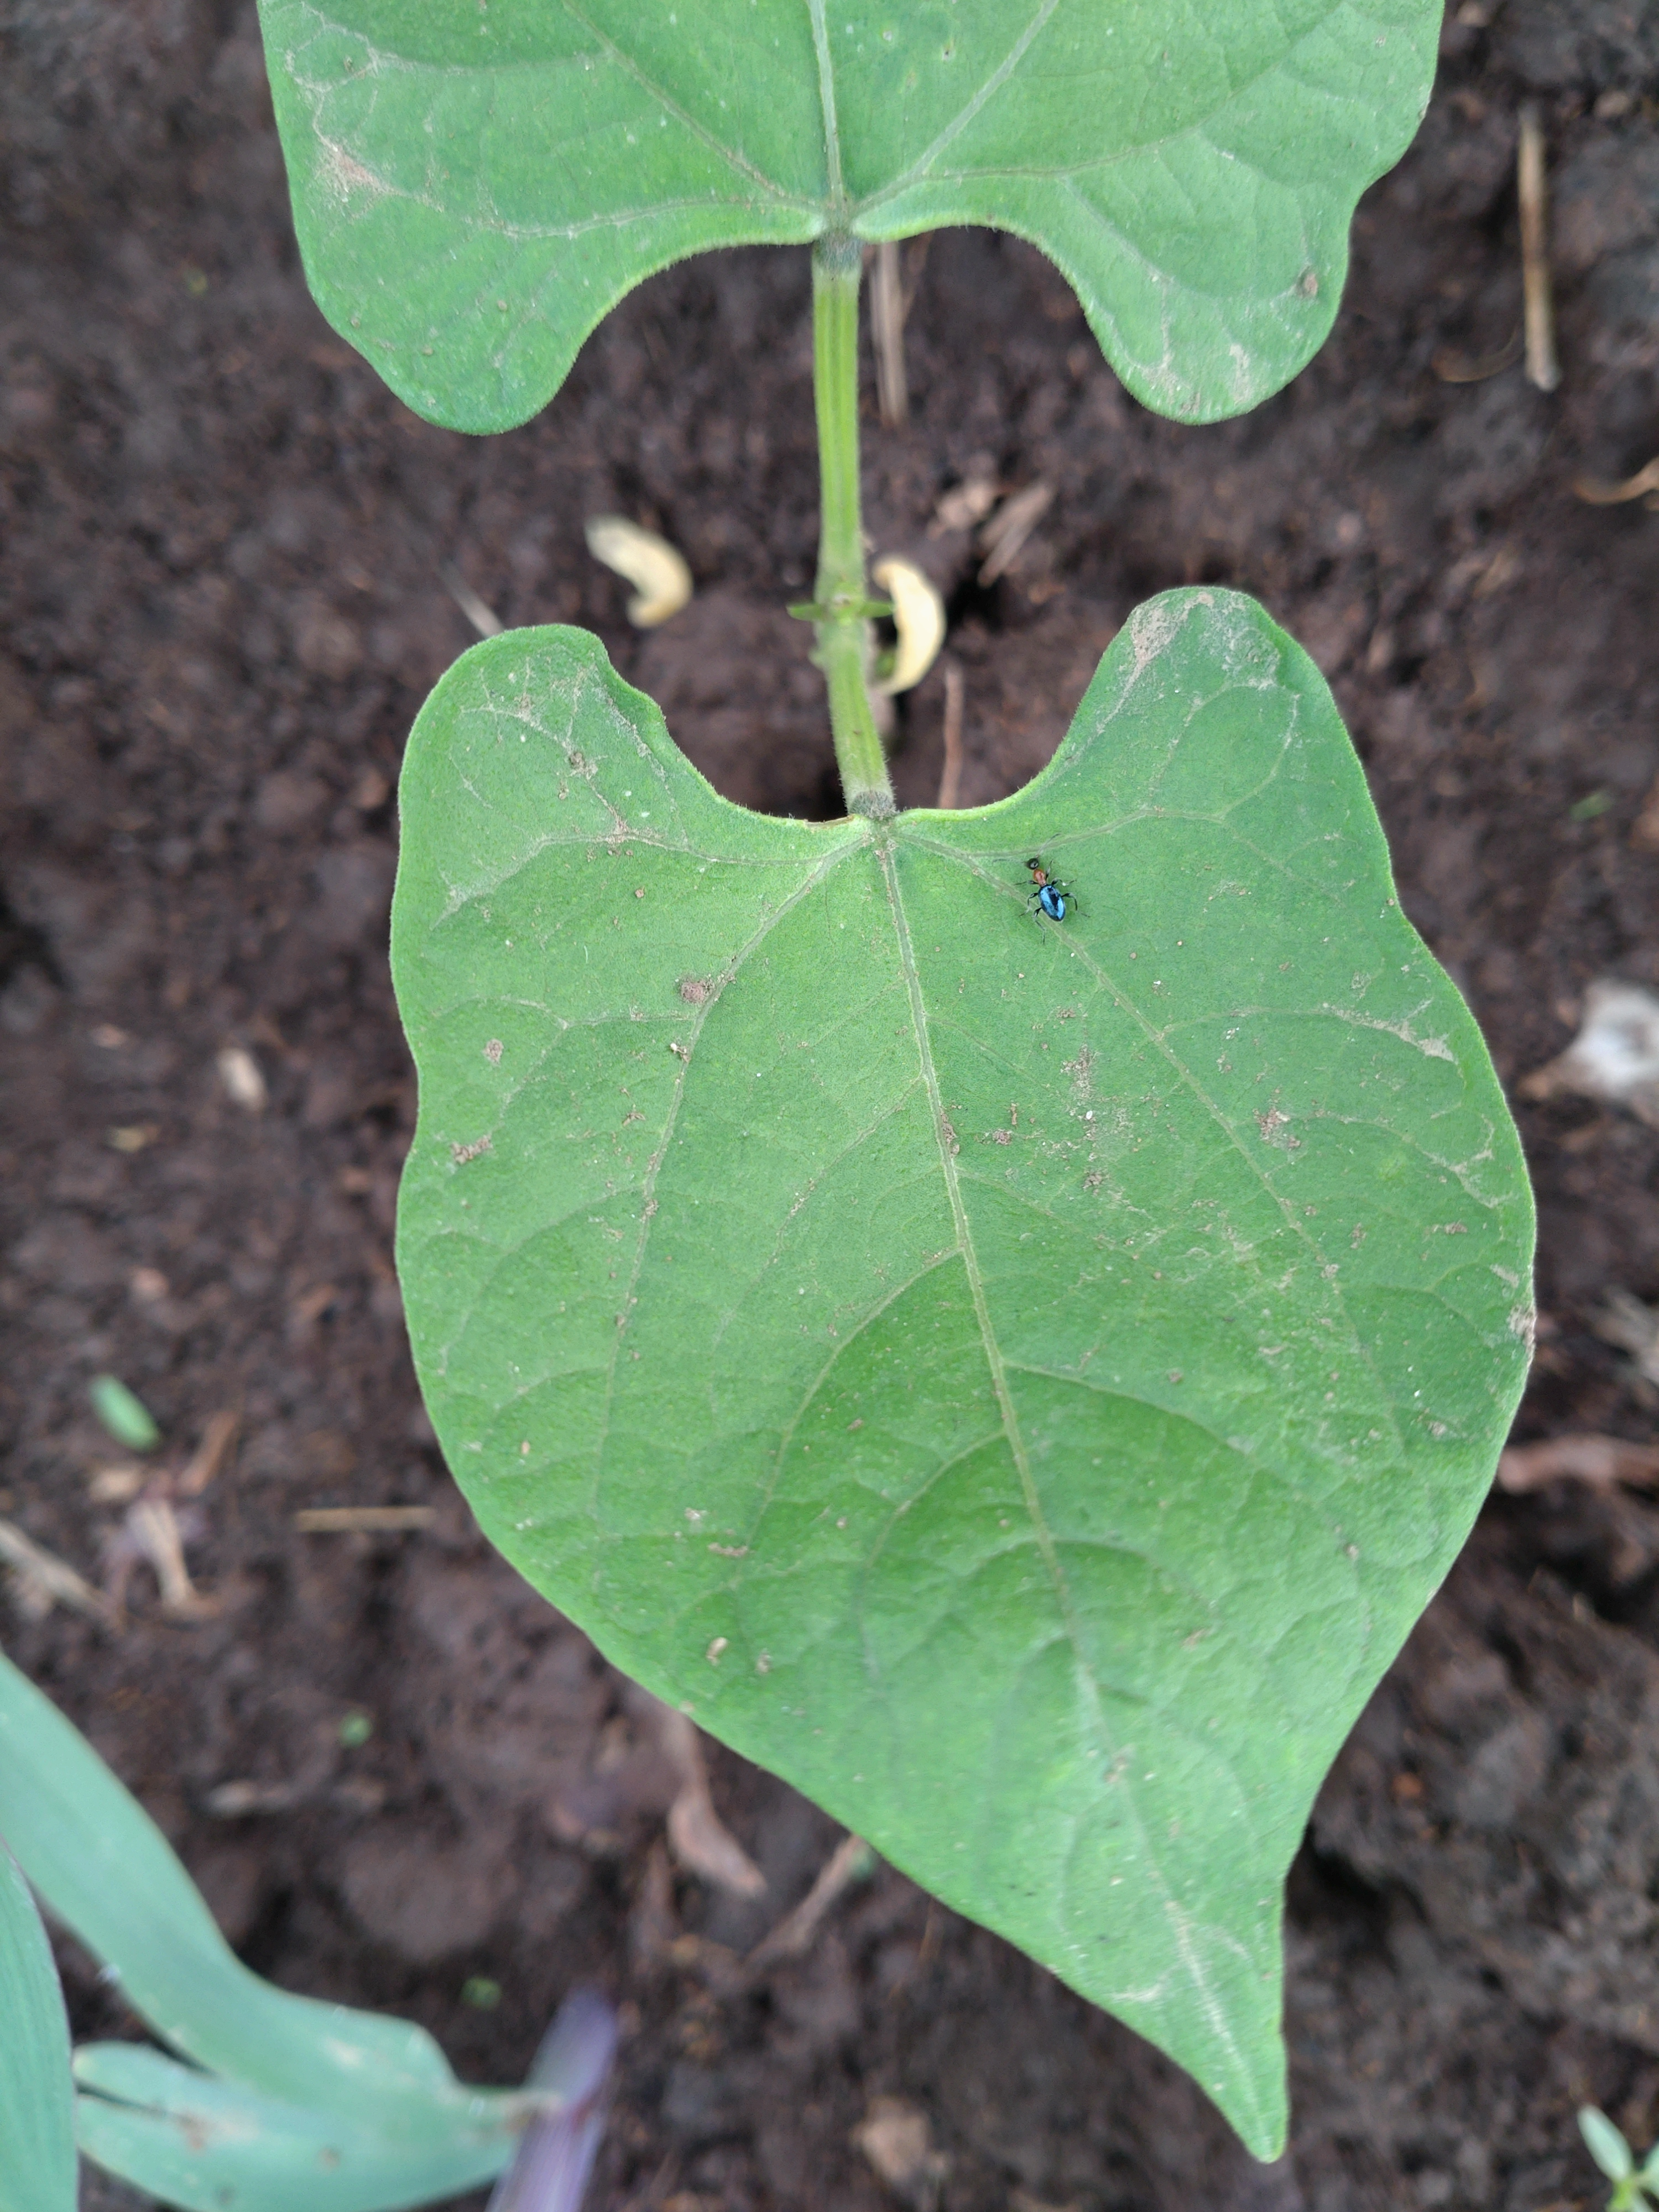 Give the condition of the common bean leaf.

healthy
